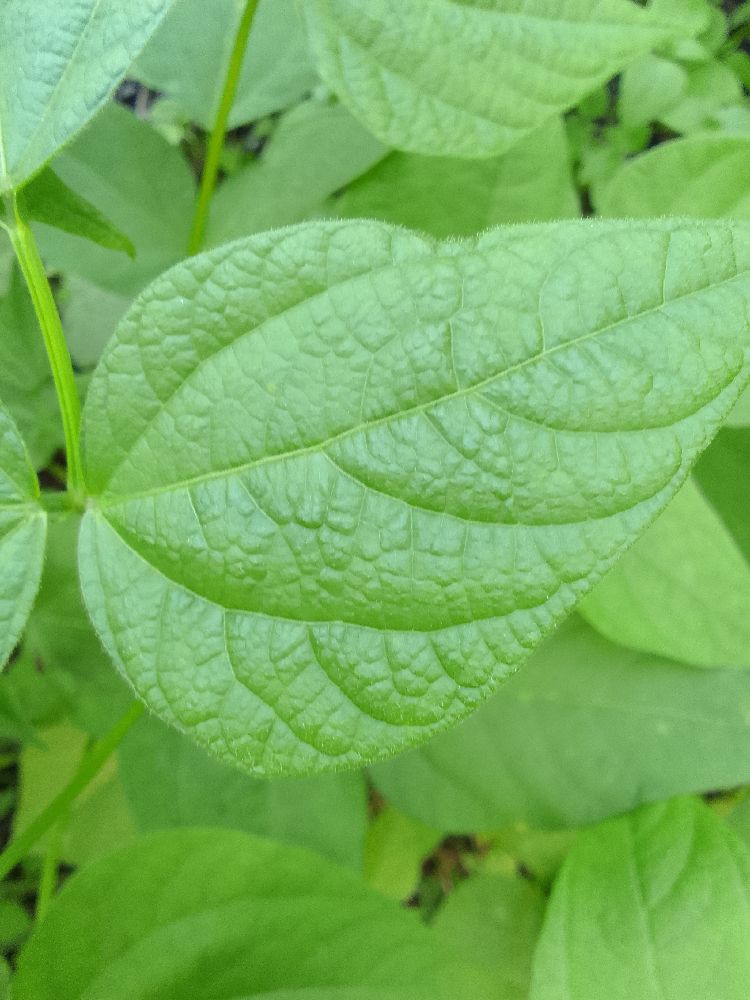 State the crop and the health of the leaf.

common bean, healthy
